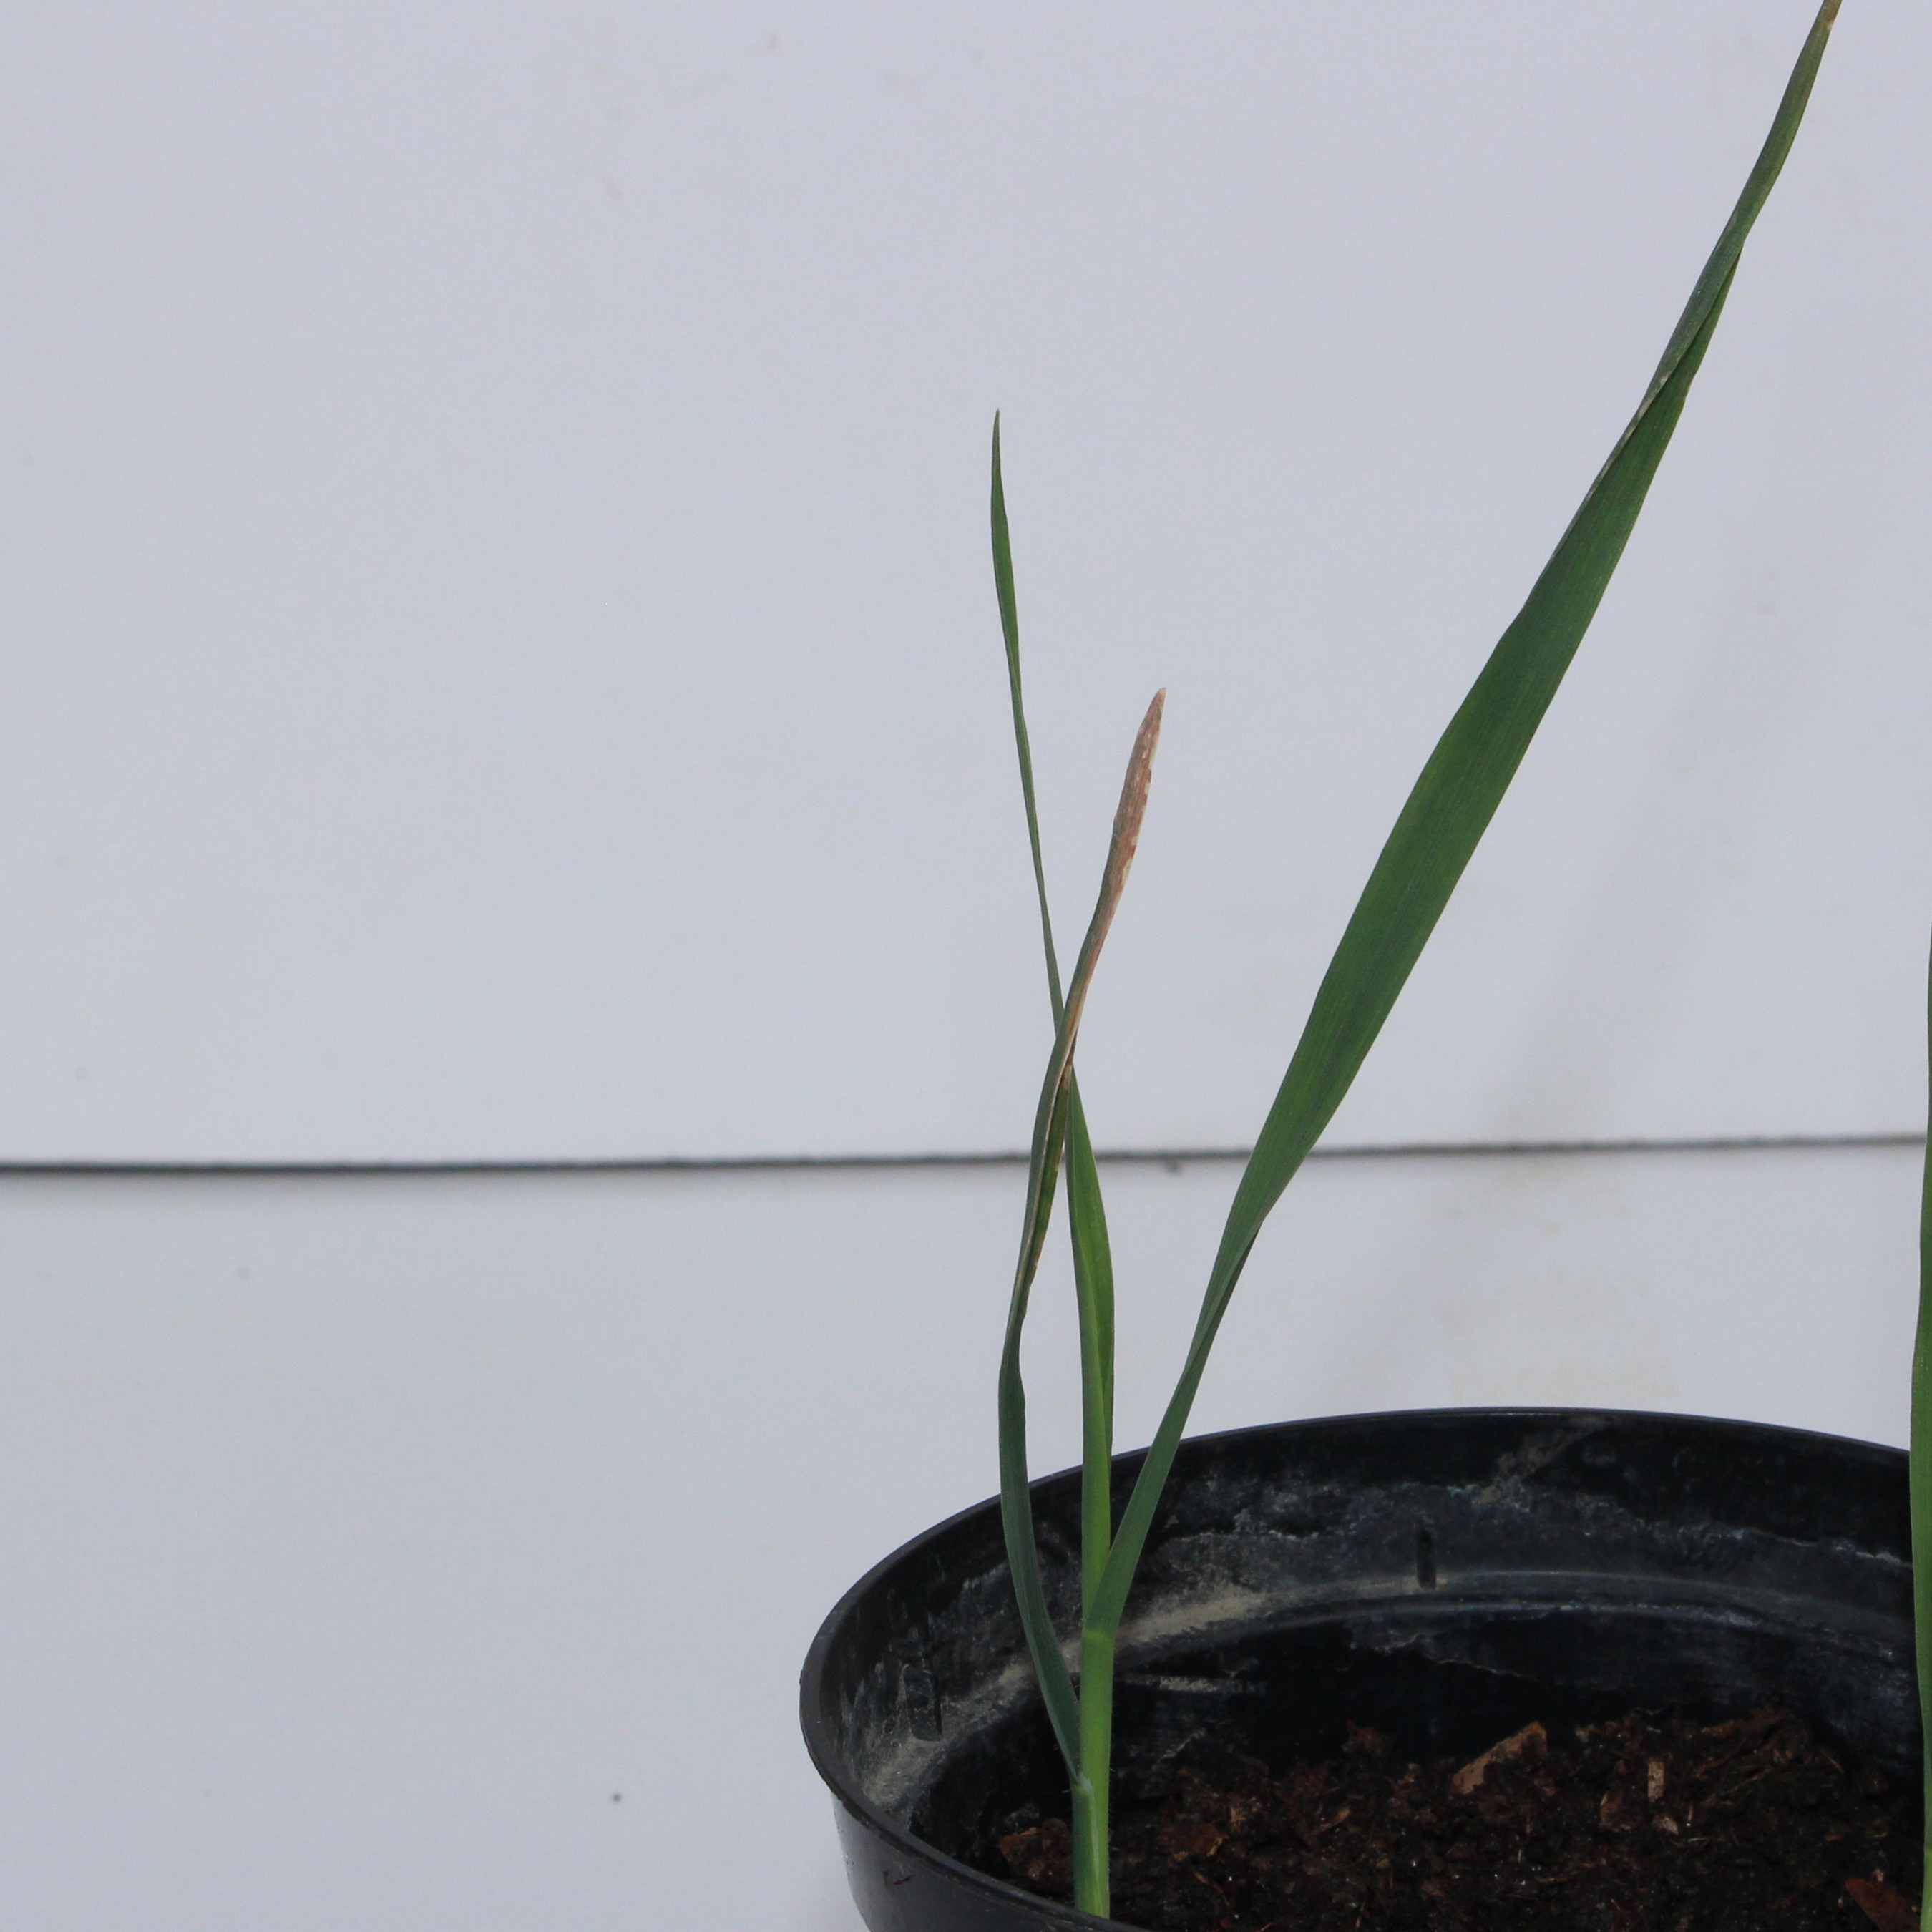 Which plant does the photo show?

Avena sterilis
